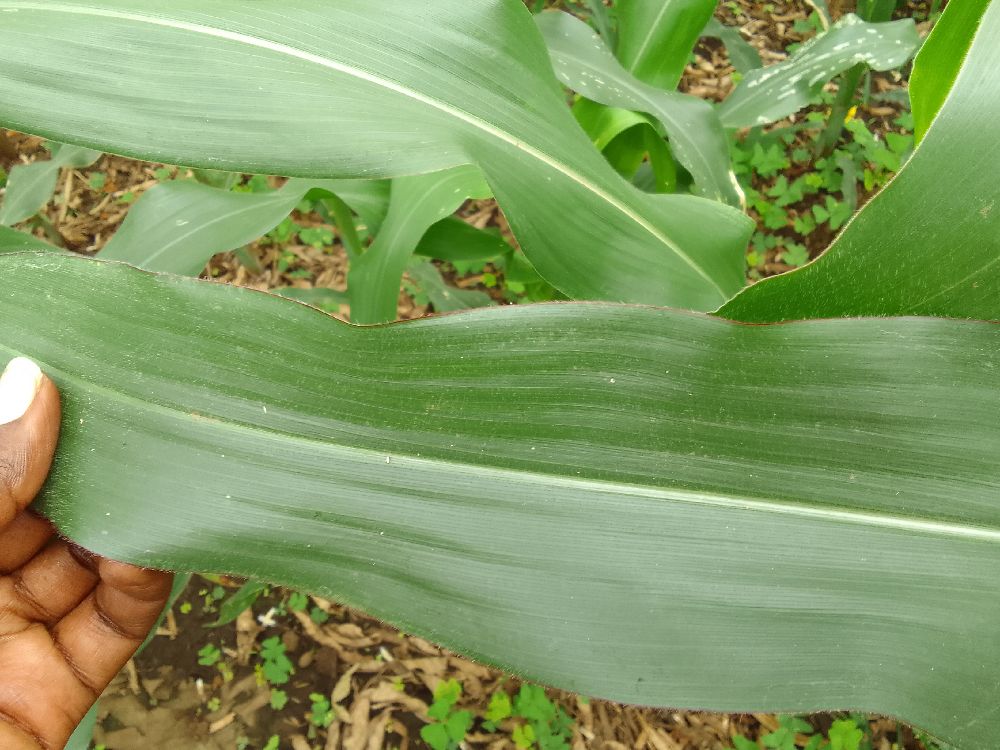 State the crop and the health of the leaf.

maize, healthy
